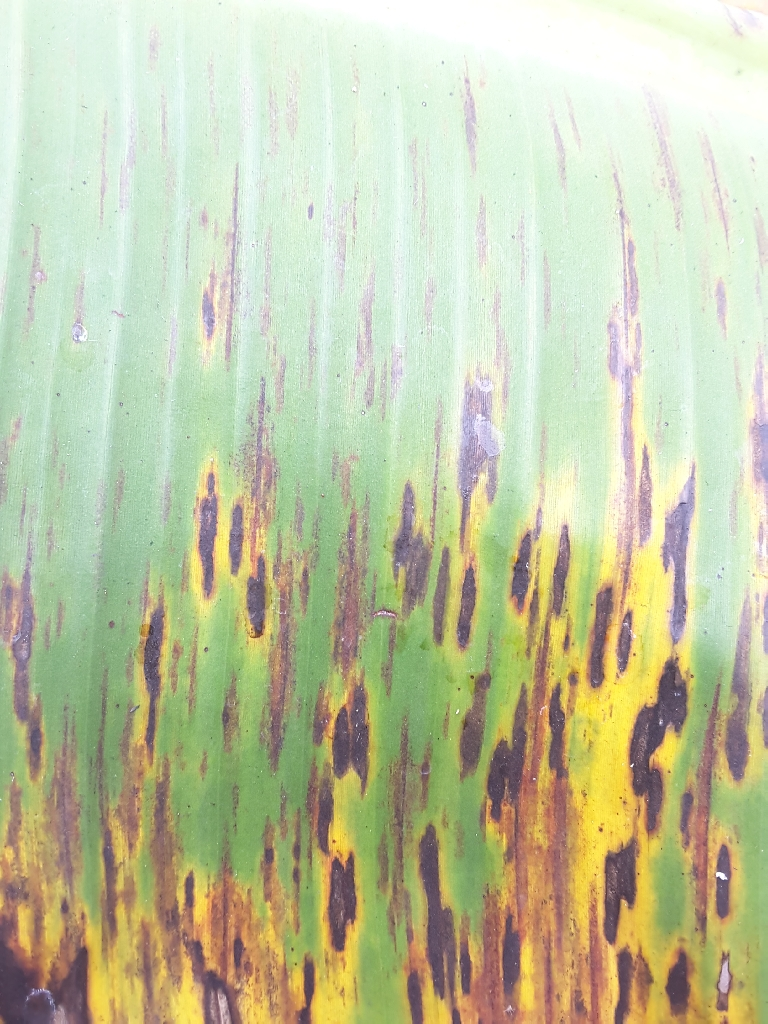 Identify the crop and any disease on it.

banana, black sigatoka
